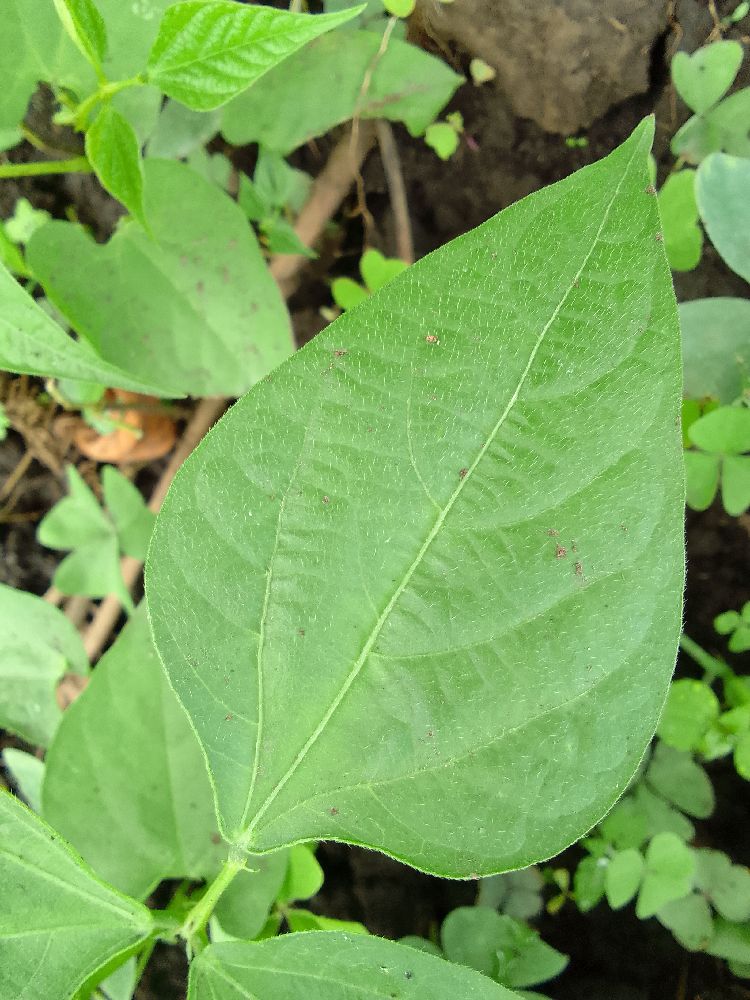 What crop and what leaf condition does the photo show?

common bean, healthy
